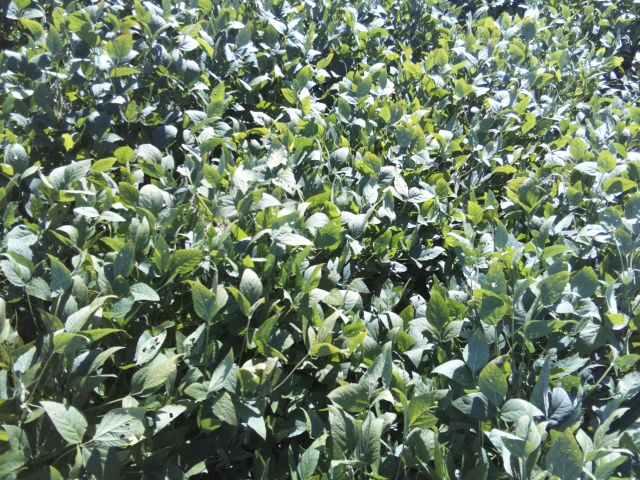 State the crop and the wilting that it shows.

soybean, leaflets folding inward at secondary pulvinus with no turgor loss in leaflets or petioles
